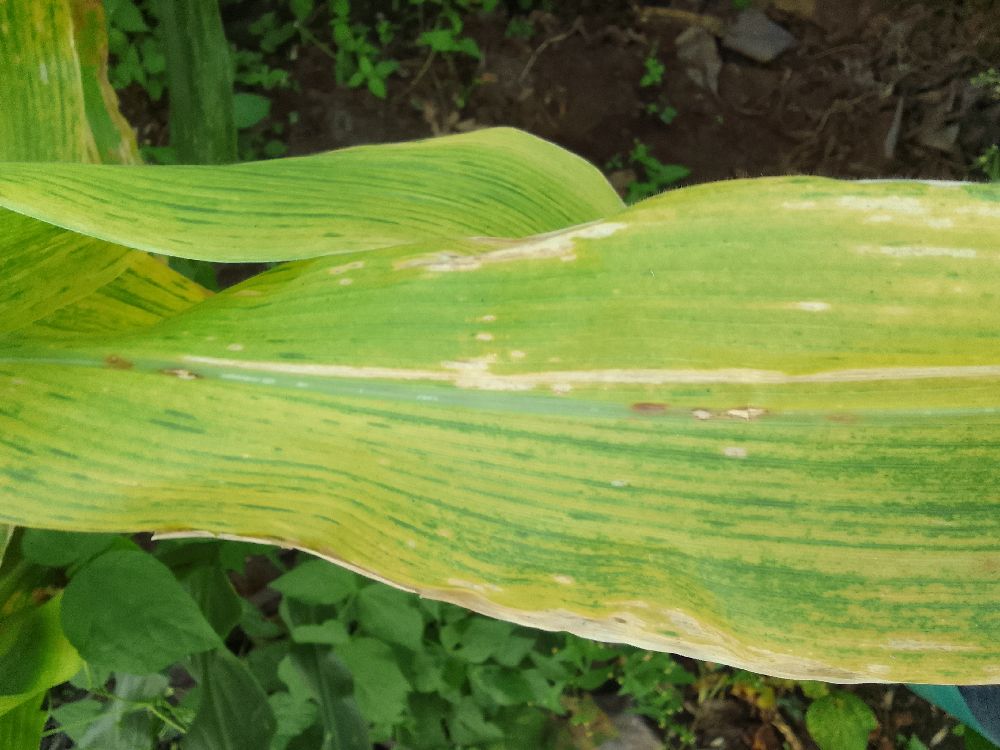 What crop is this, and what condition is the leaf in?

maize, maize lethal necrosis
